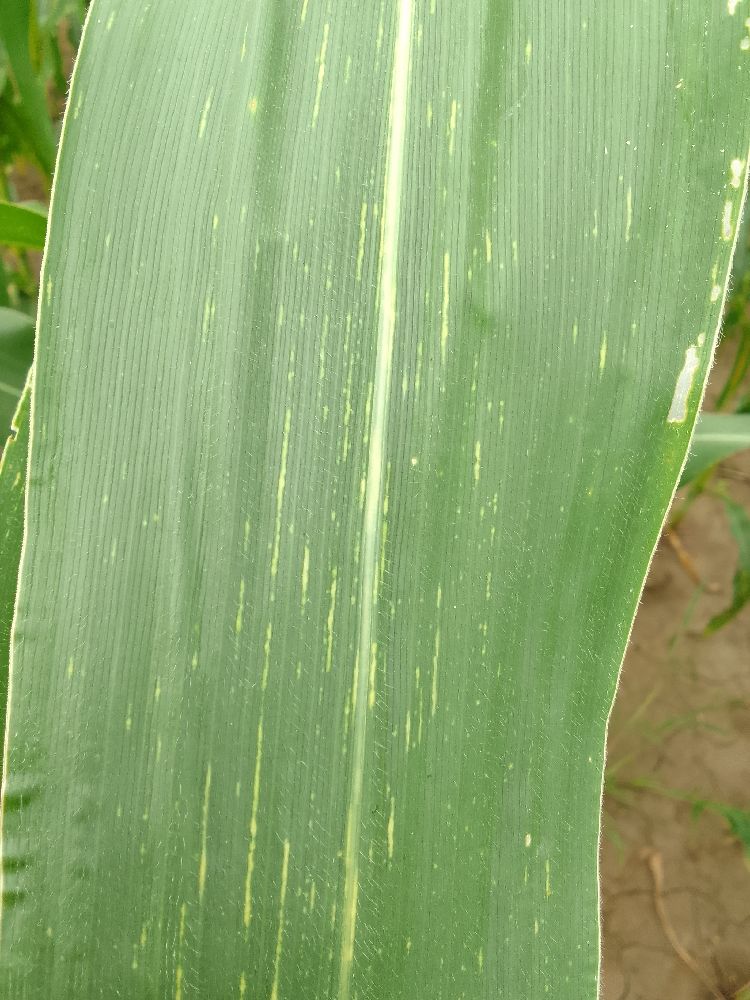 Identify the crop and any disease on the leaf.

maize, maize streak virus
